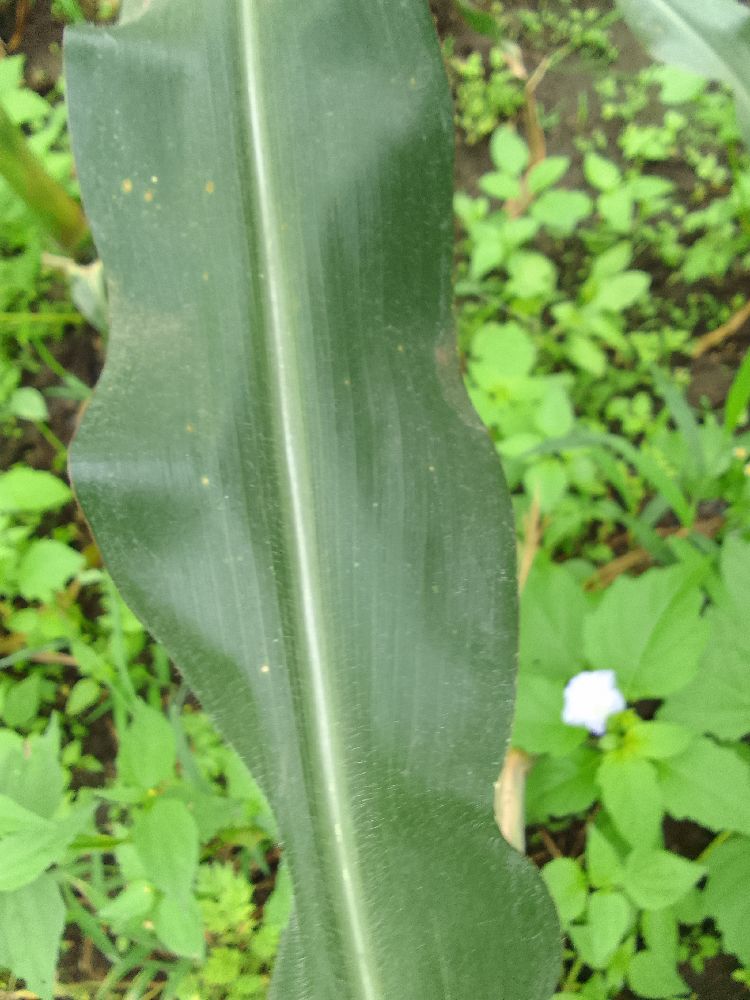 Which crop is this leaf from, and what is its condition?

maize, healthy
